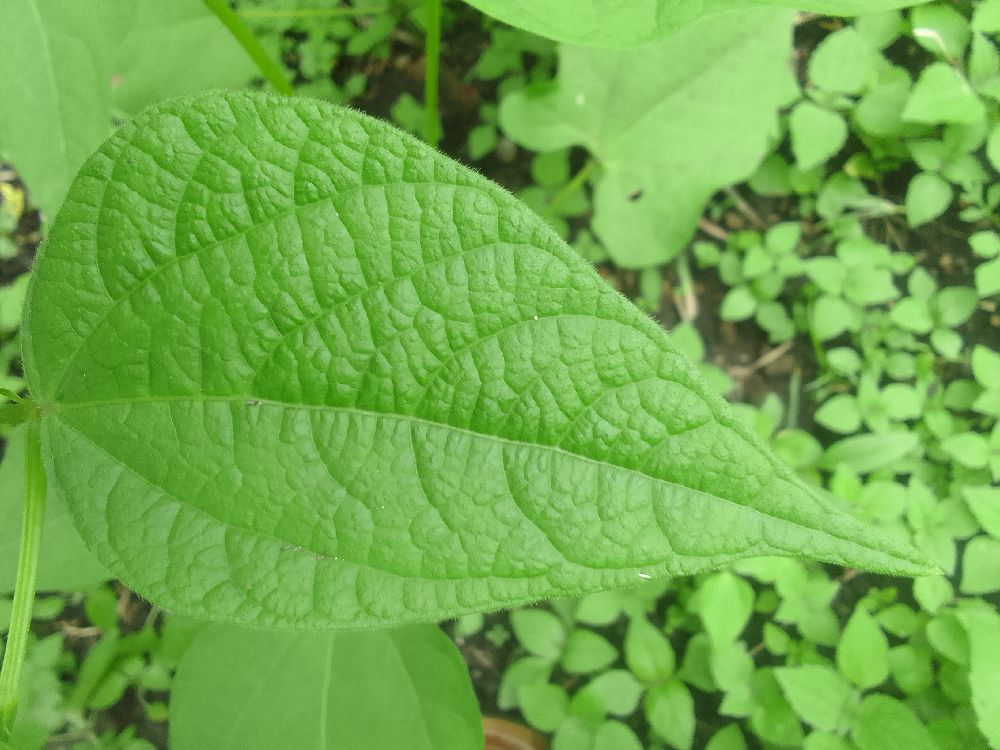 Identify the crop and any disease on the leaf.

common bean, healthy
